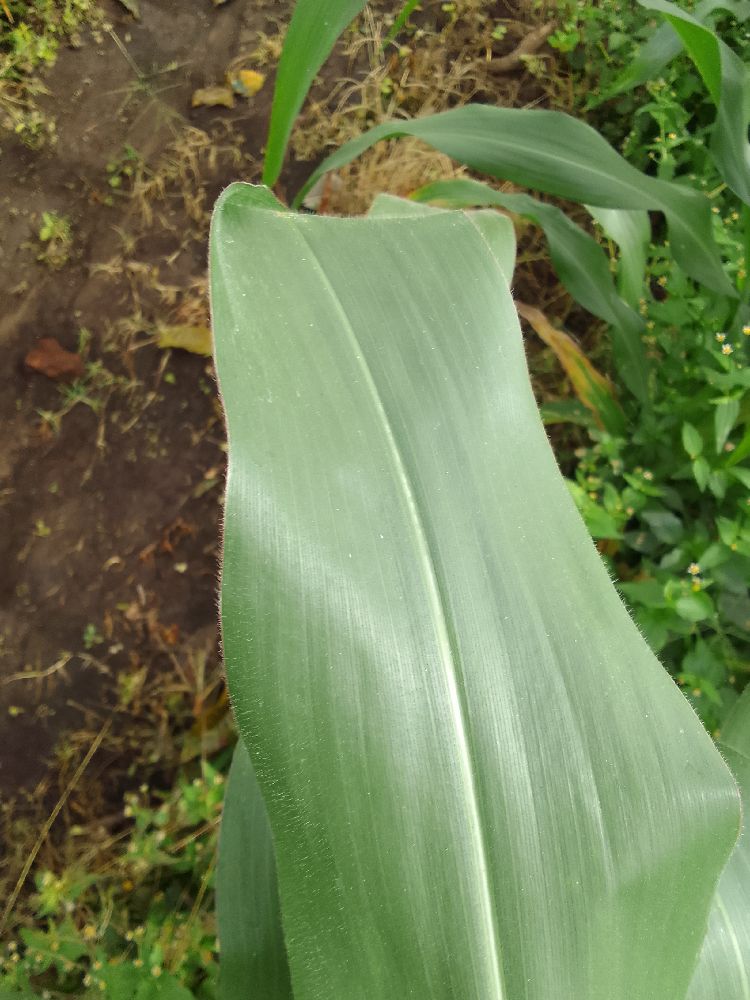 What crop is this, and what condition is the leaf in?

maize, healthy
